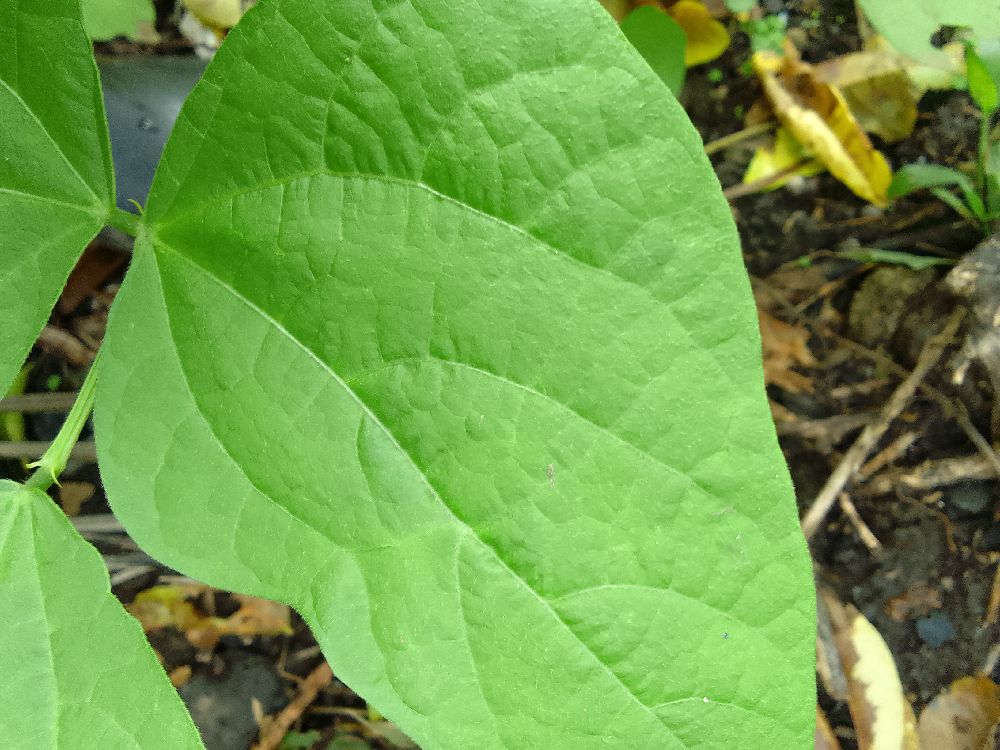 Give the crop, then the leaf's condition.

common bean, healthy
